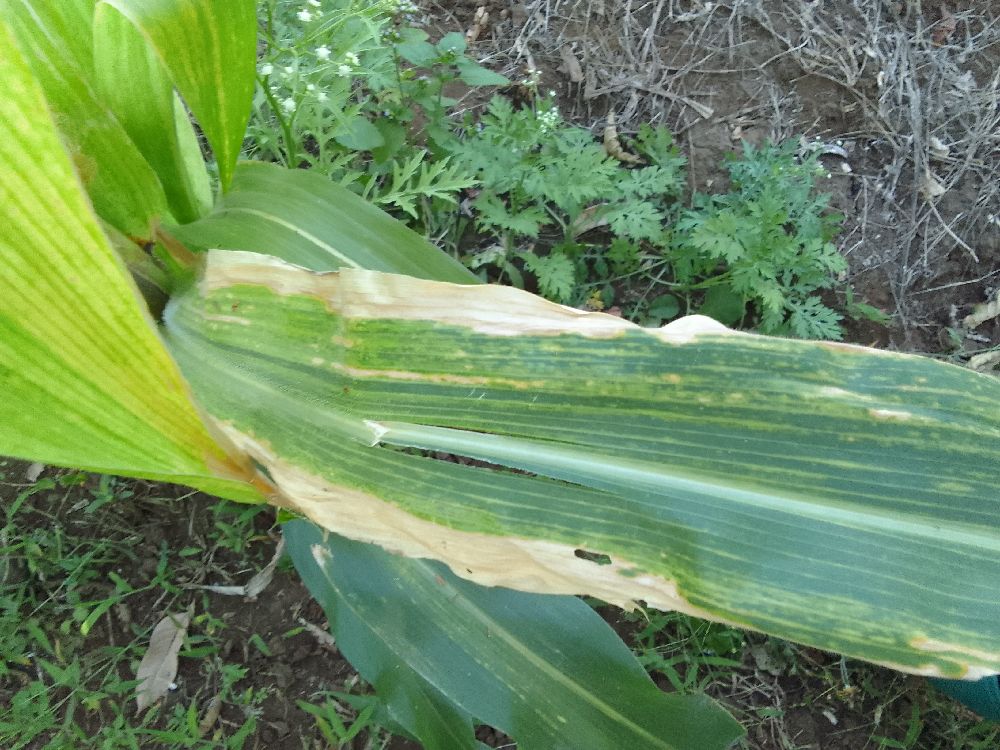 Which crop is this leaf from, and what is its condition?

maize, maize lethal necrosis
